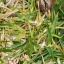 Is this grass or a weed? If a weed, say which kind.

grass
